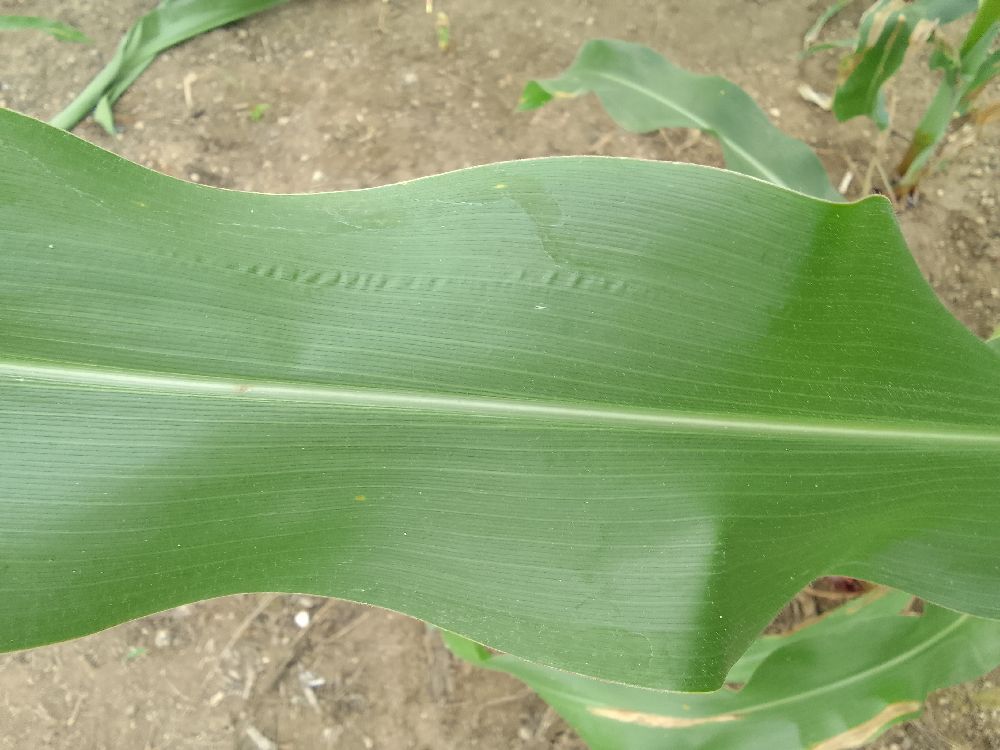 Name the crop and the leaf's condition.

maize, healthy
